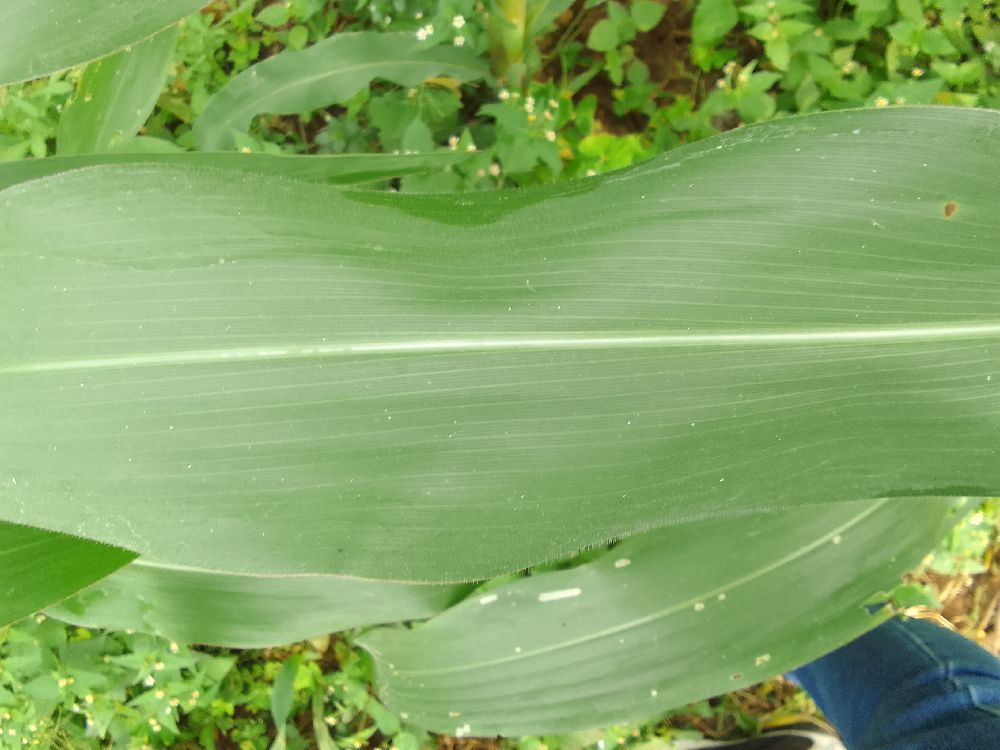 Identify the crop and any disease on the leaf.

maize, healthy
